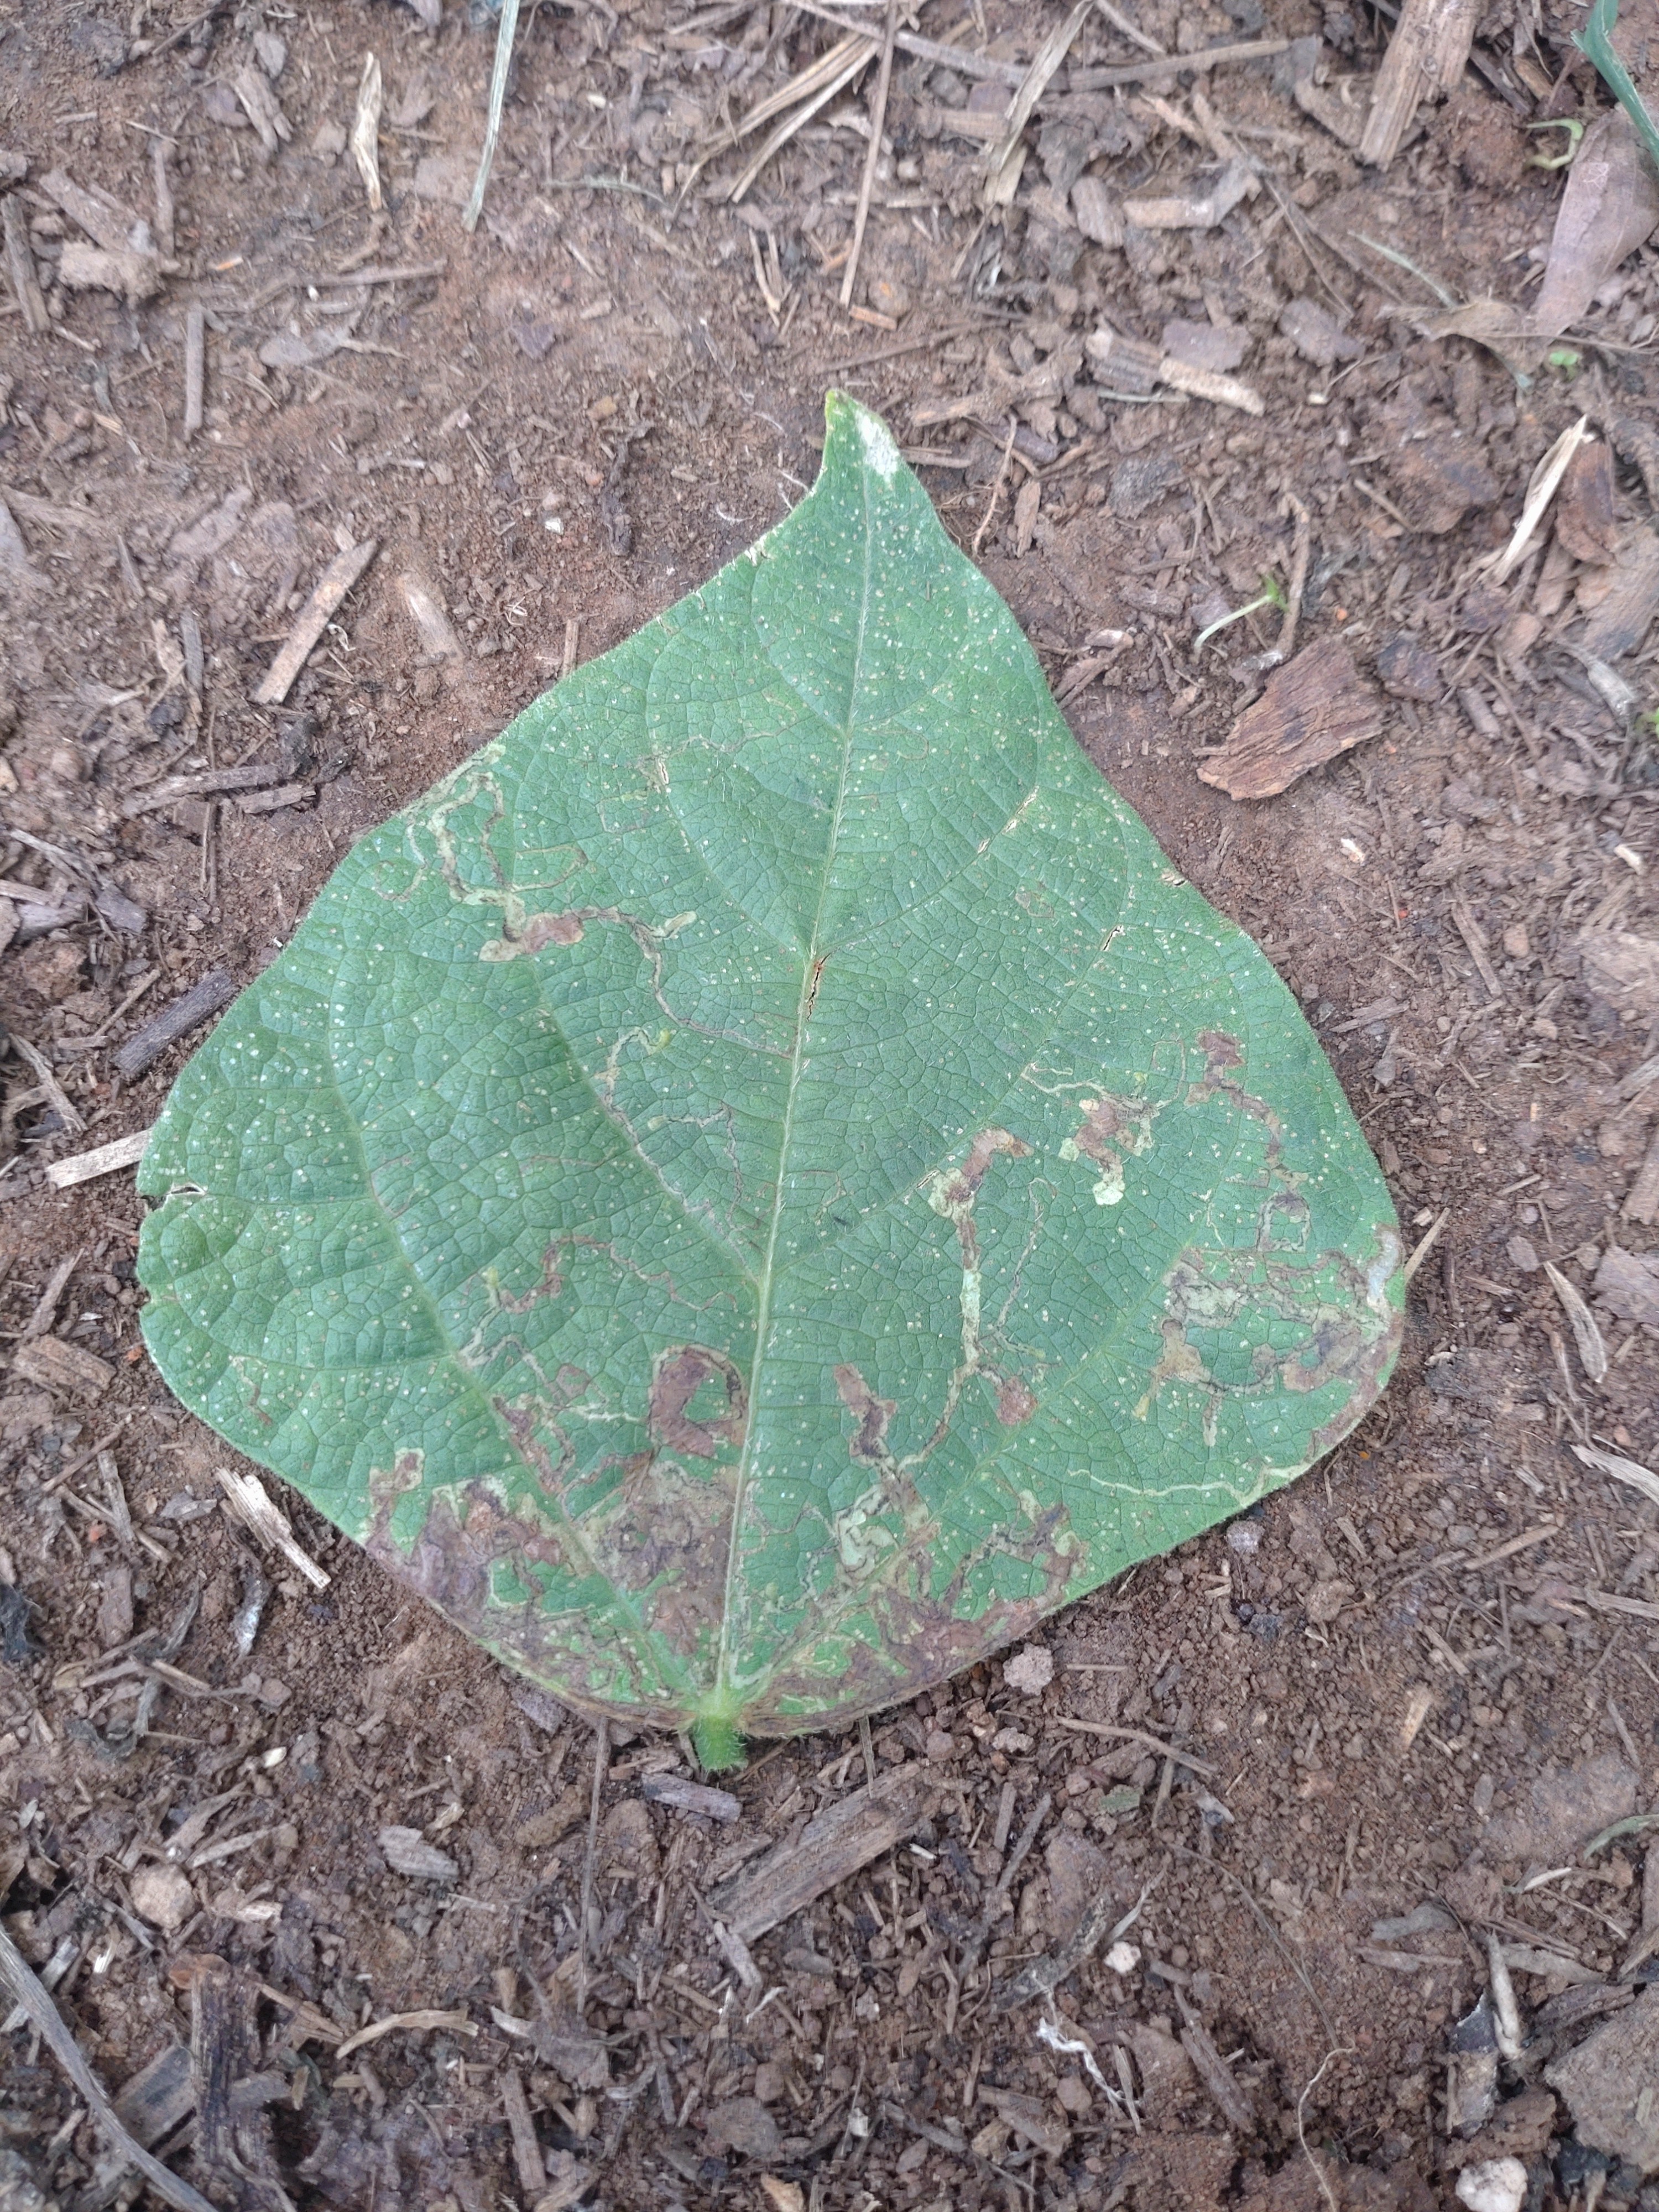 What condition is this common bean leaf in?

anthracnose
